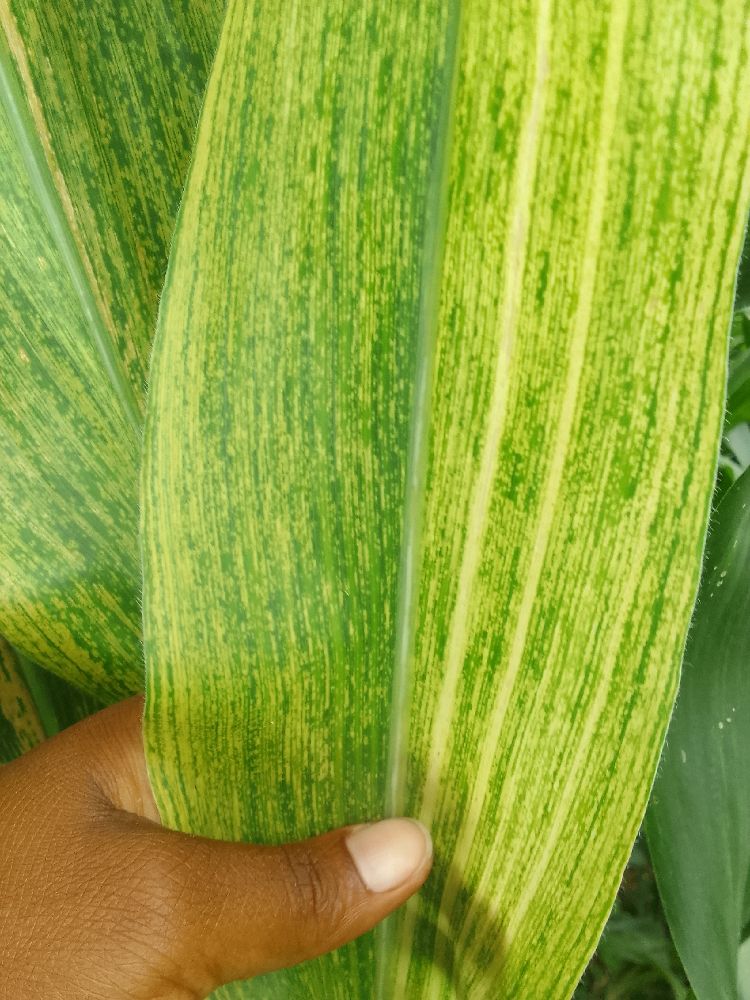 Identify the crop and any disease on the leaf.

maize, maize lethal necrosis
